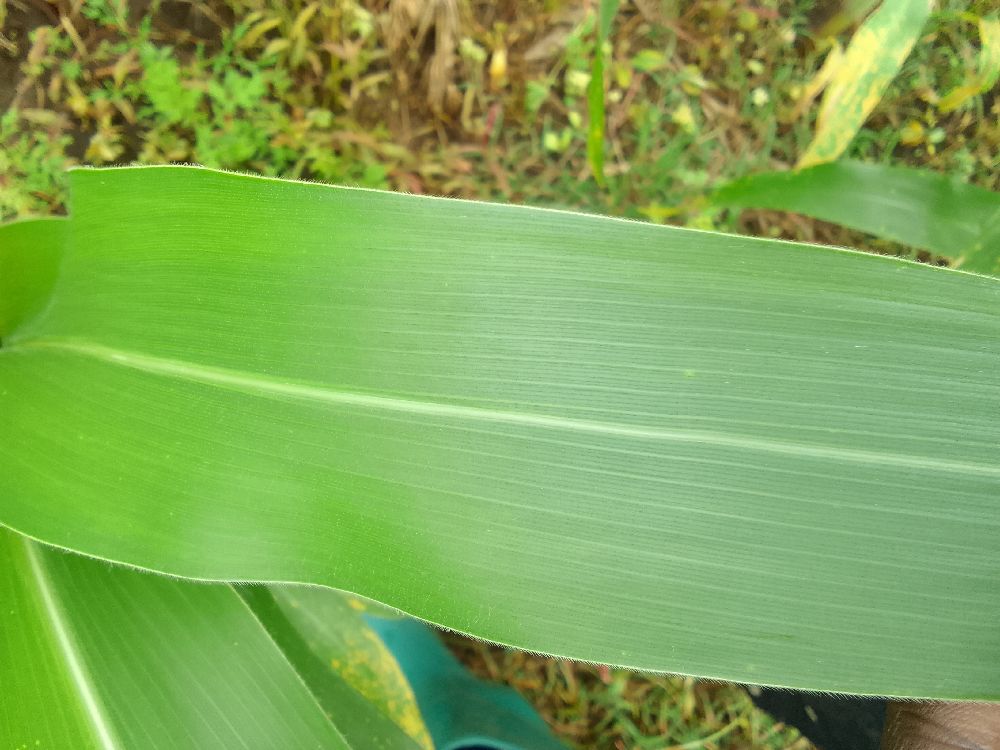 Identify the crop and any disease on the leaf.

maize, healthy
